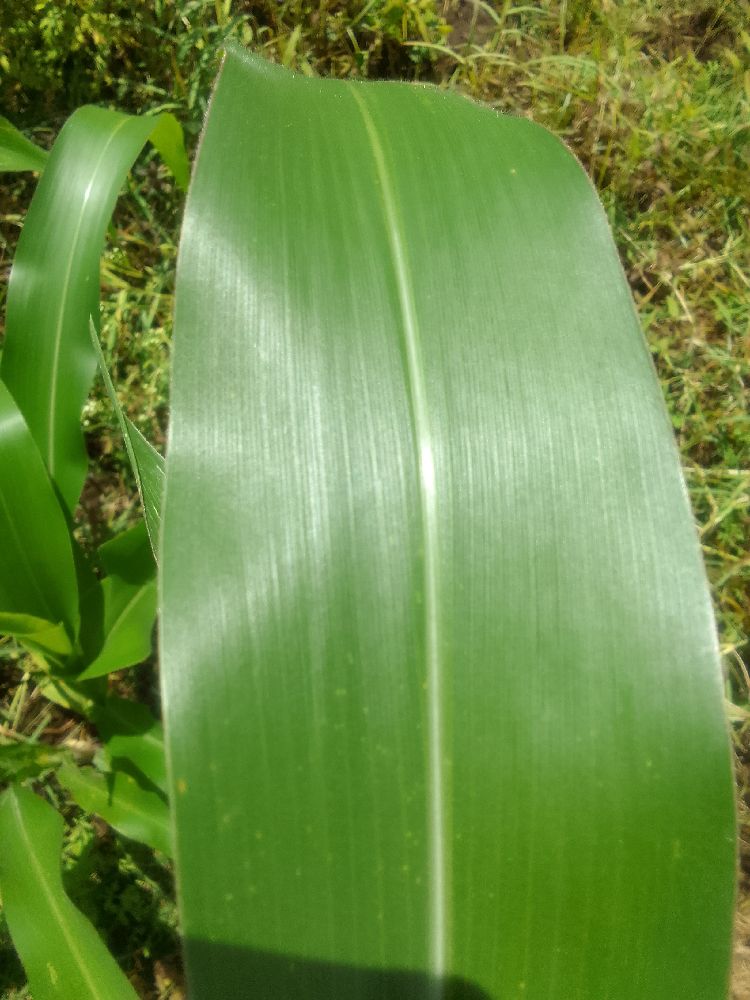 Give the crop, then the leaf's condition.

maize, healthy
